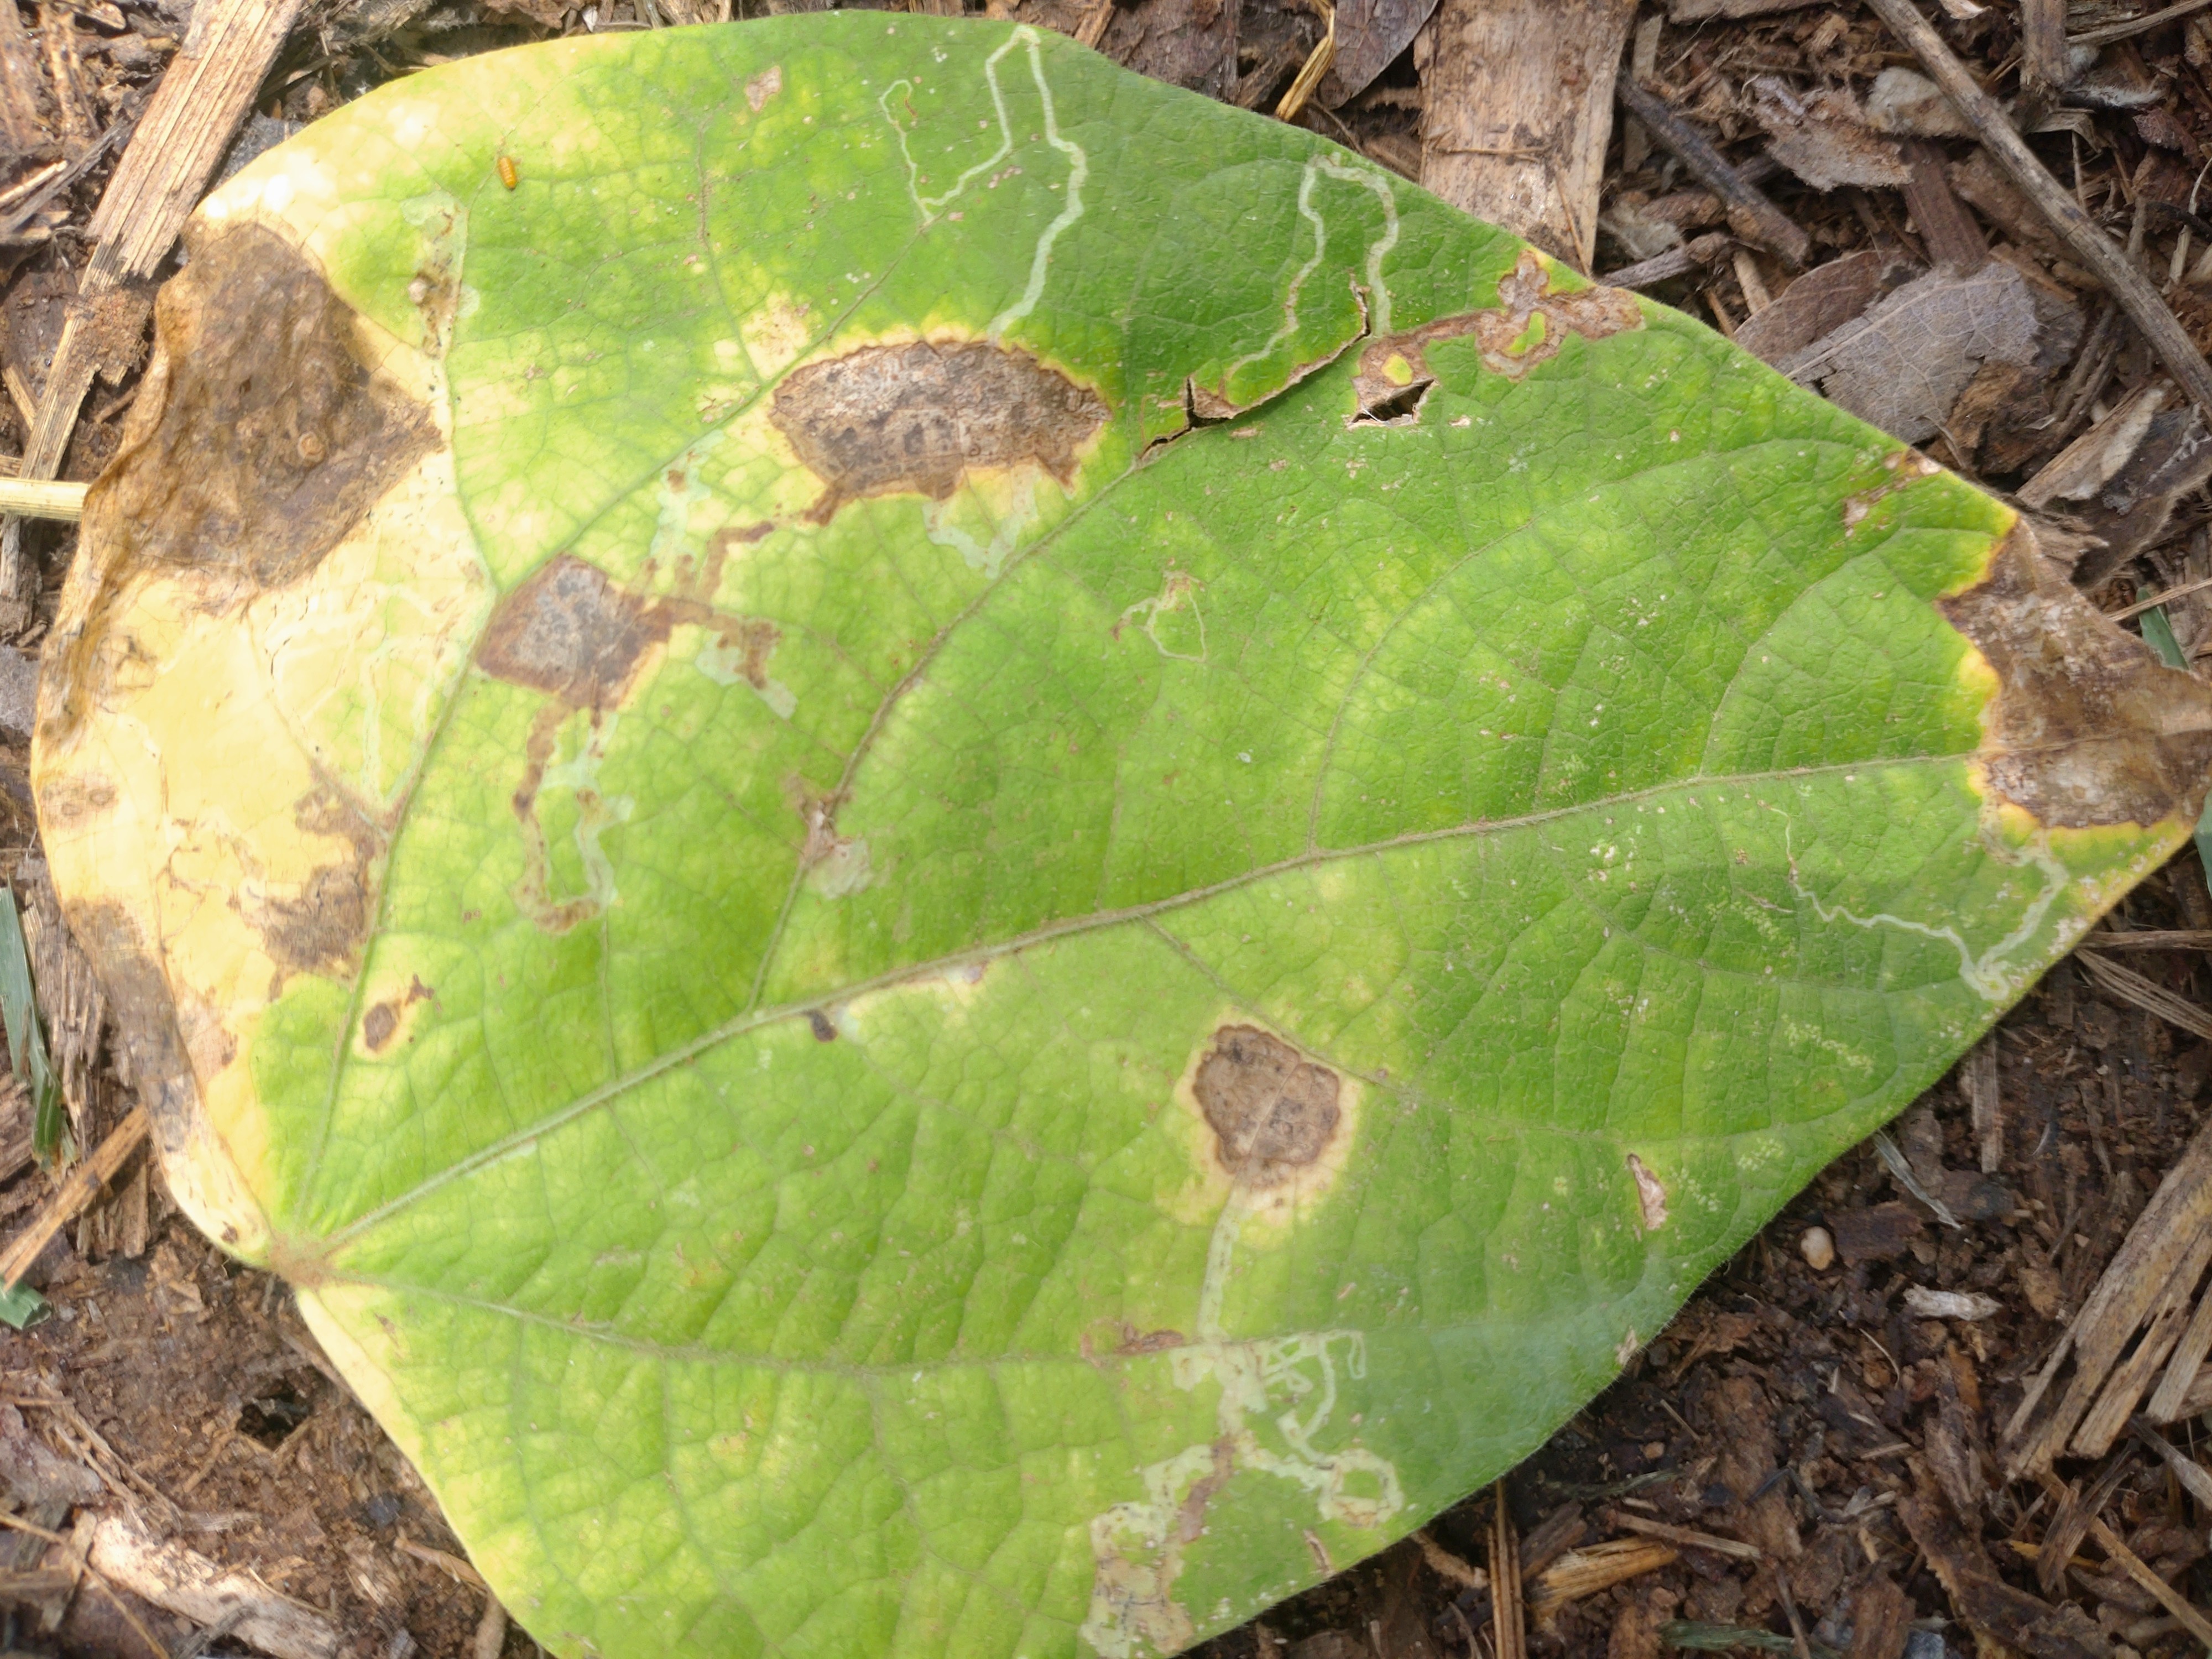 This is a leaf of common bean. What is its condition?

anthracnose
